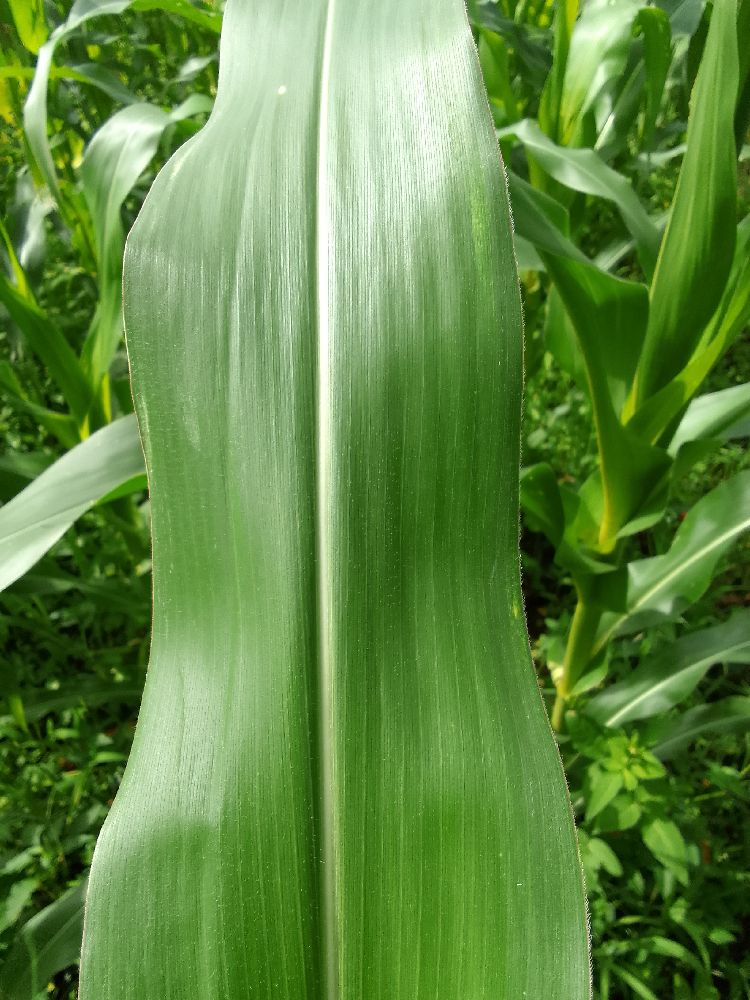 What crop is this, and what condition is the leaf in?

maize, healthy
